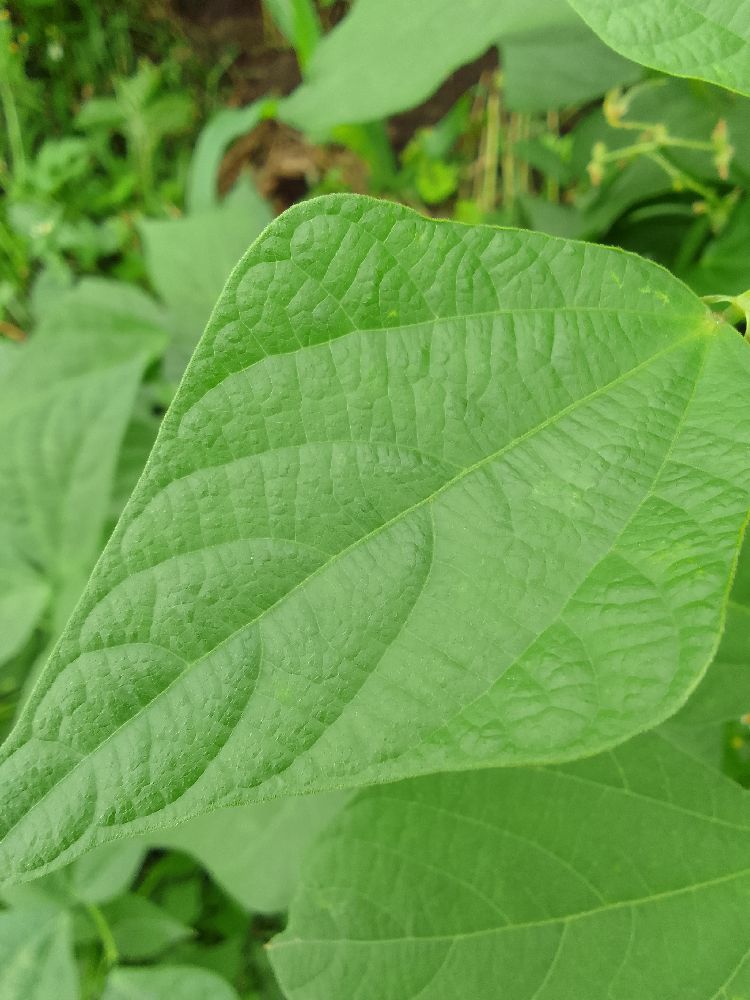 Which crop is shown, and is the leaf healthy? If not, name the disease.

common bean, healthy
